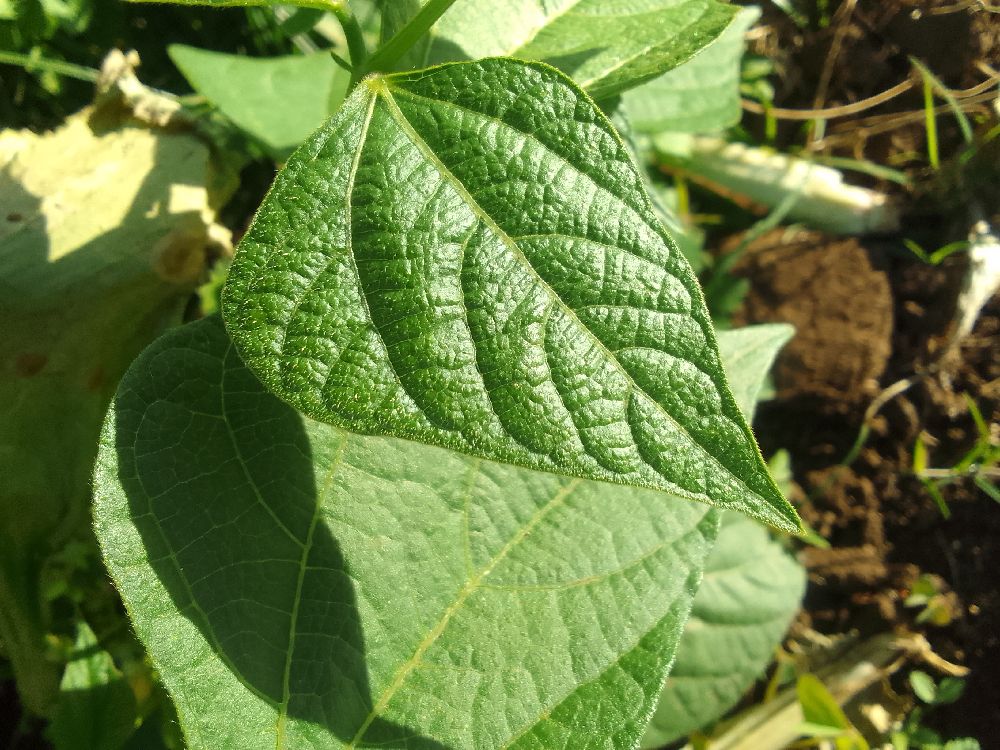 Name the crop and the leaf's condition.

common bean, healthy
